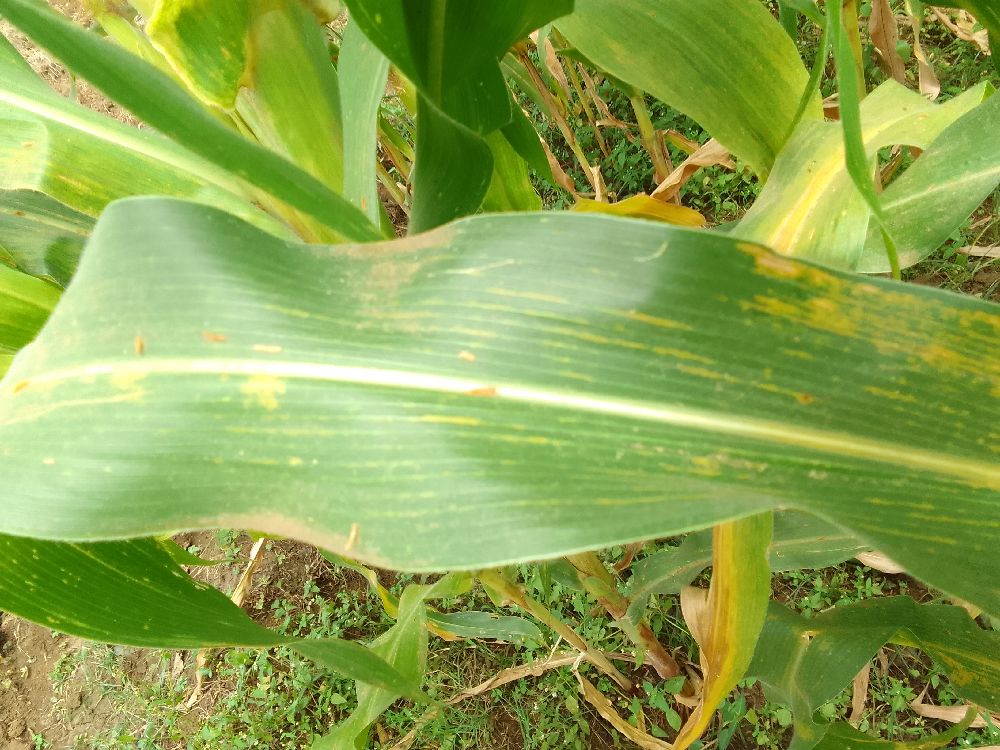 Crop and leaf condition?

maize, maize lethal necrosis
